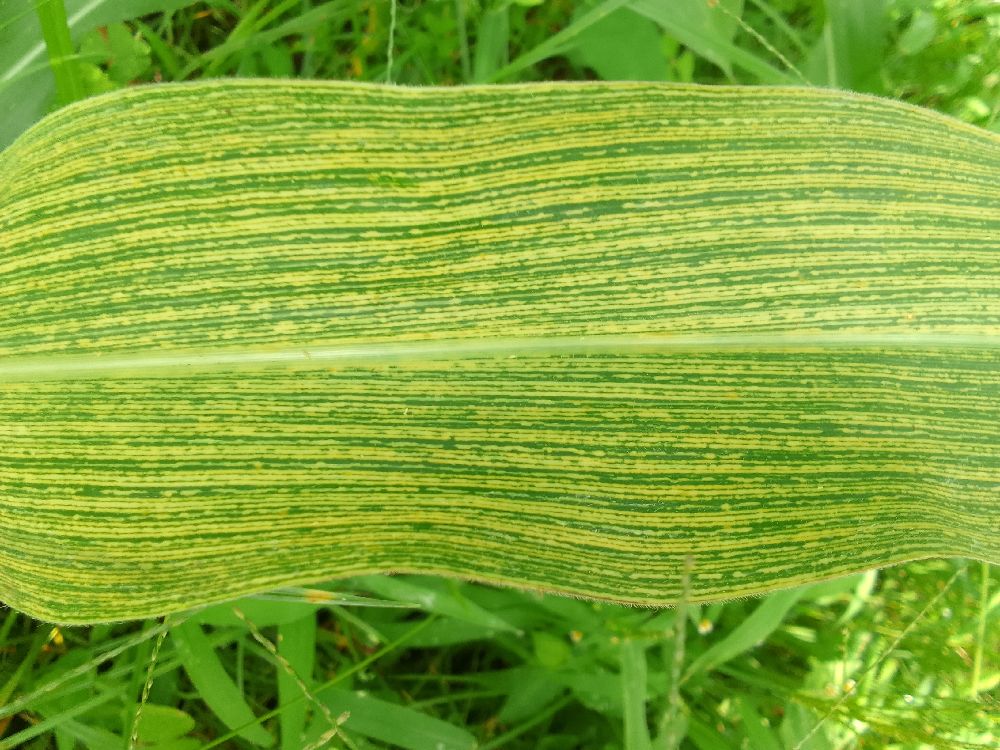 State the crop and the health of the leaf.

maize, maize streak virus
